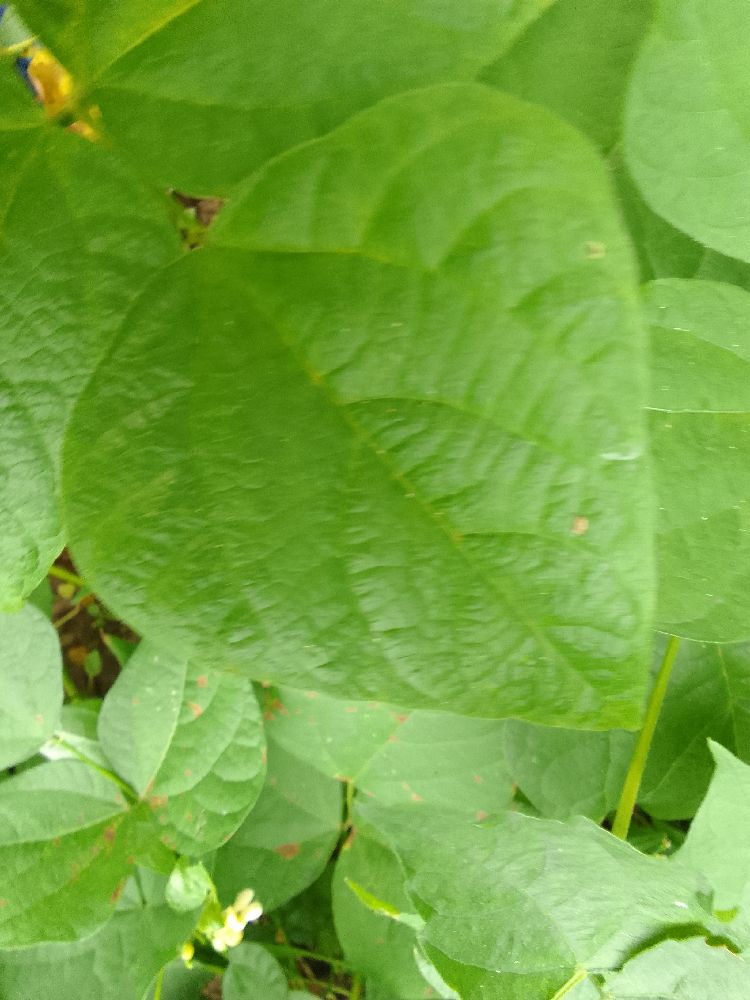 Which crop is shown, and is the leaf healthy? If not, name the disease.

common bean, healthy
